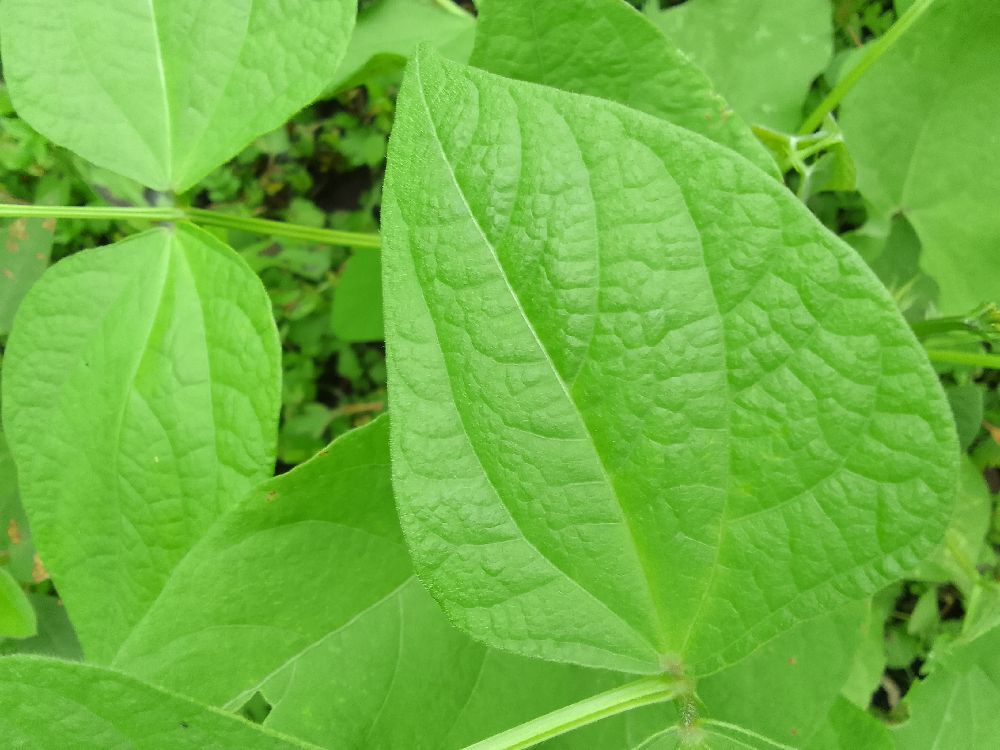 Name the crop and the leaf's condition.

common bean, healthy
